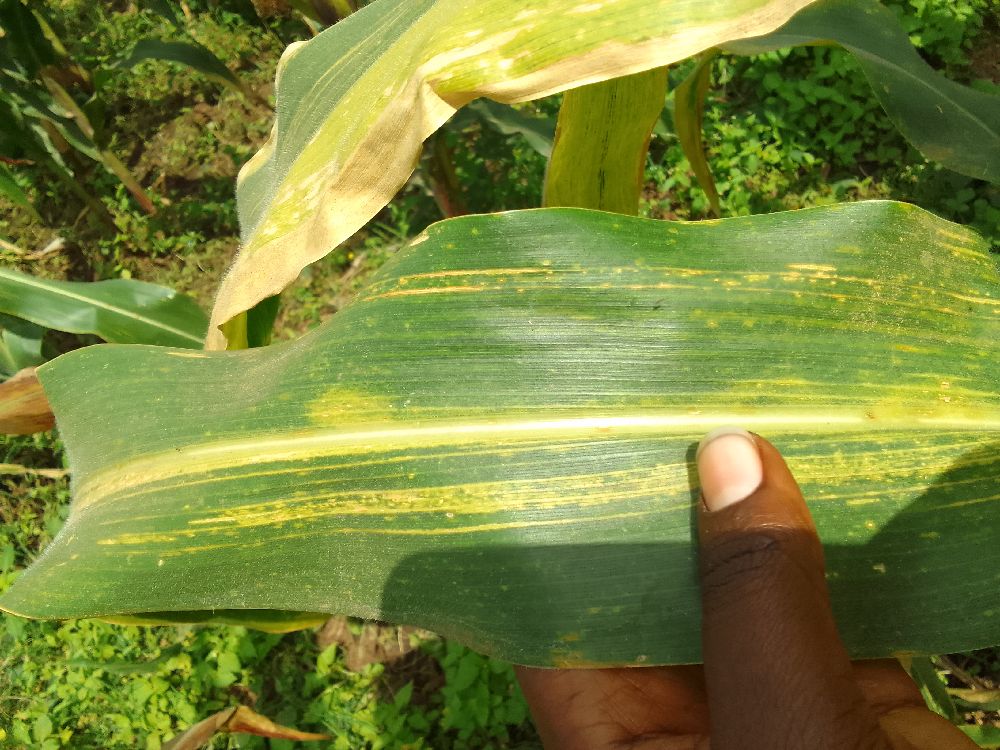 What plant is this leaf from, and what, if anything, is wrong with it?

maize, maize lethal necrosis
